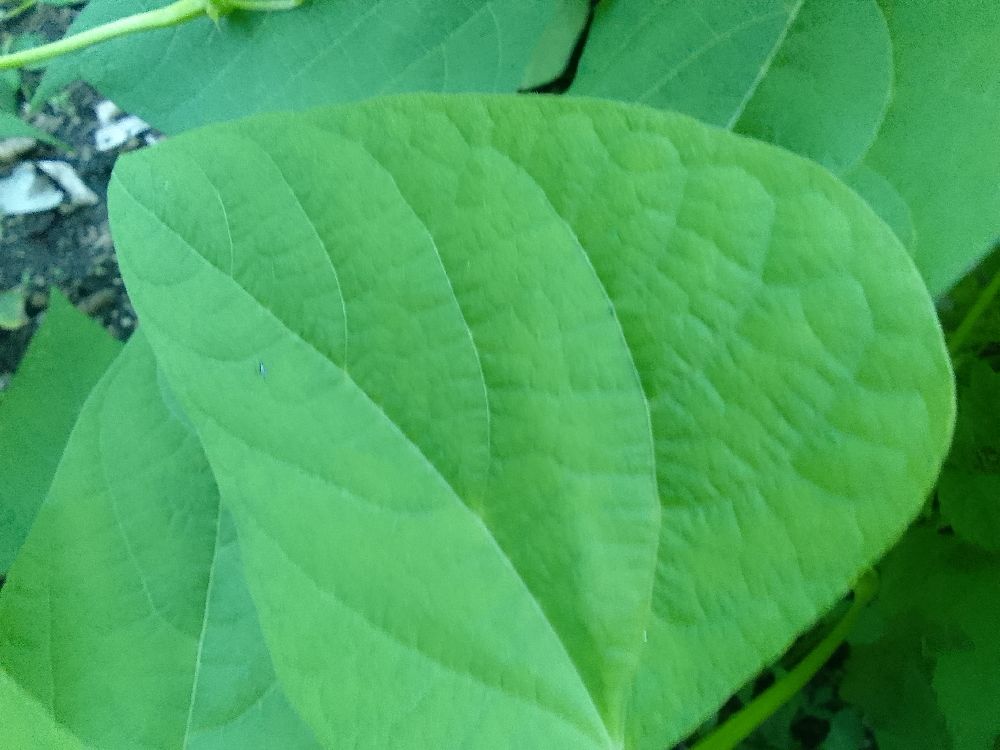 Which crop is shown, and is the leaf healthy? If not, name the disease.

common bean, healthy
